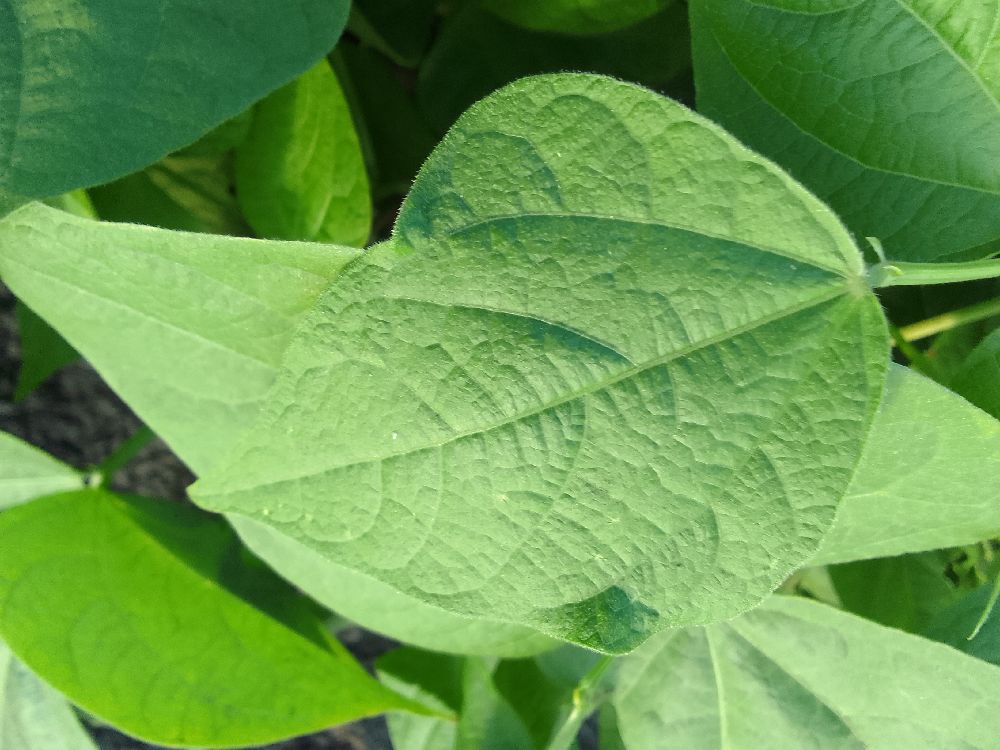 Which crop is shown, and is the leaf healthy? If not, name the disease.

common bean, healthy
